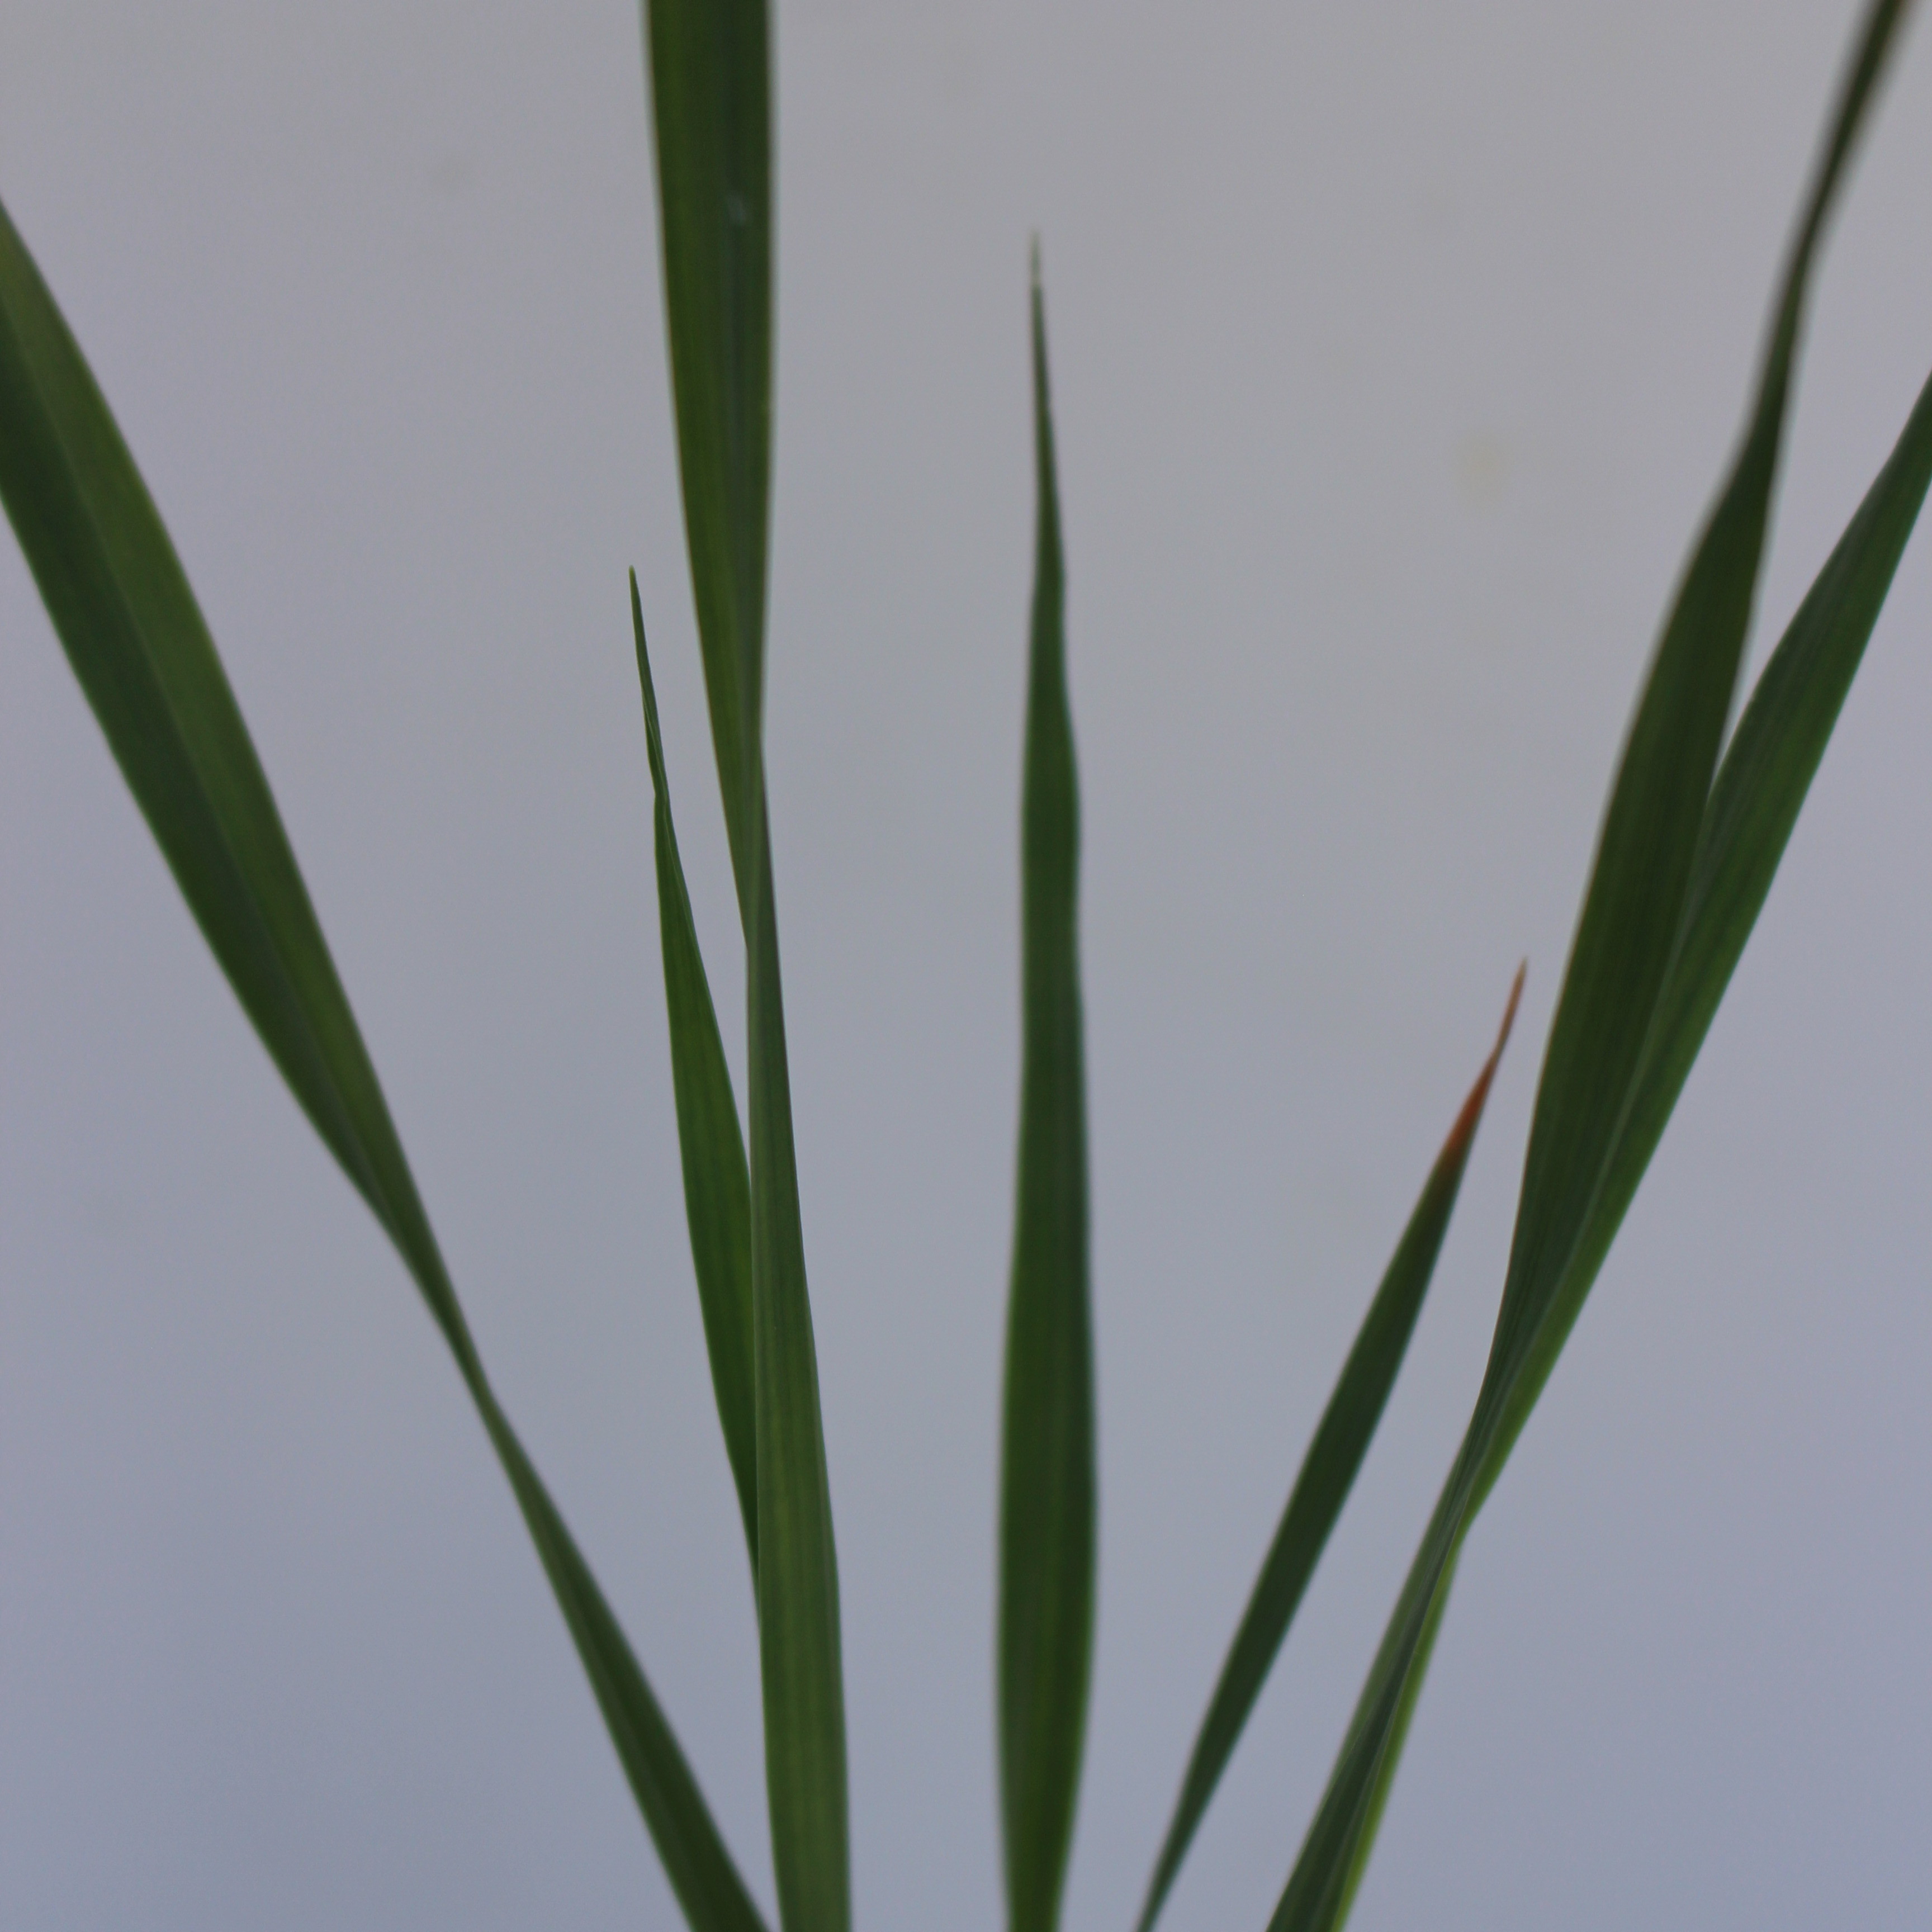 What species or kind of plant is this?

Avena sterilis
